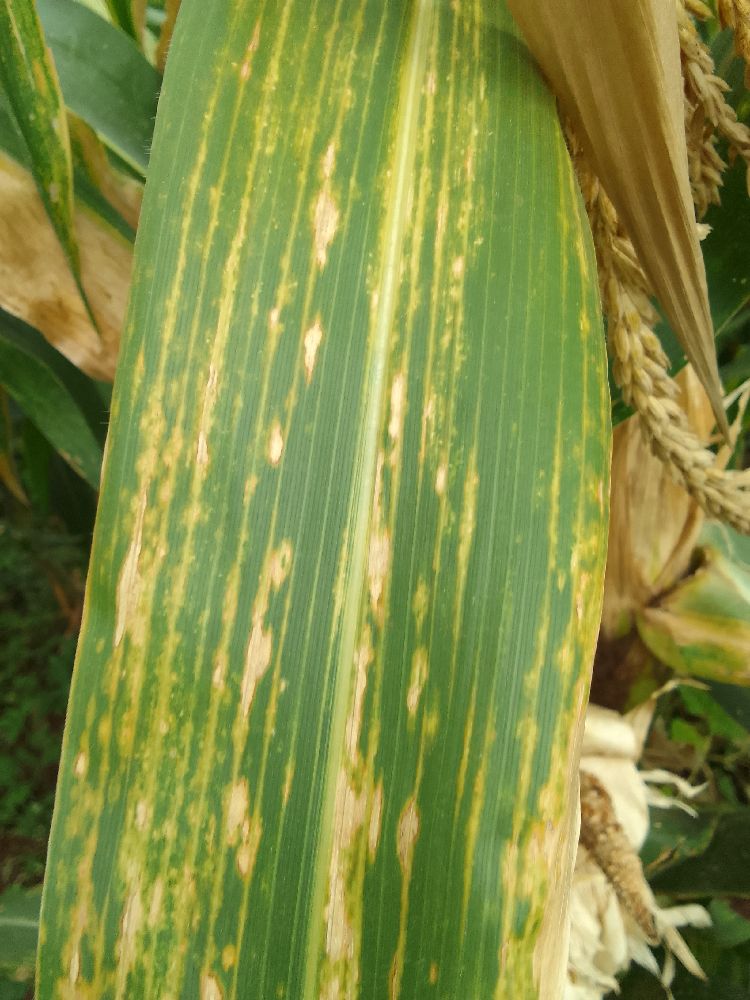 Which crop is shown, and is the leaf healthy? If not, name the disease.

maize, maize lethal necrosis
